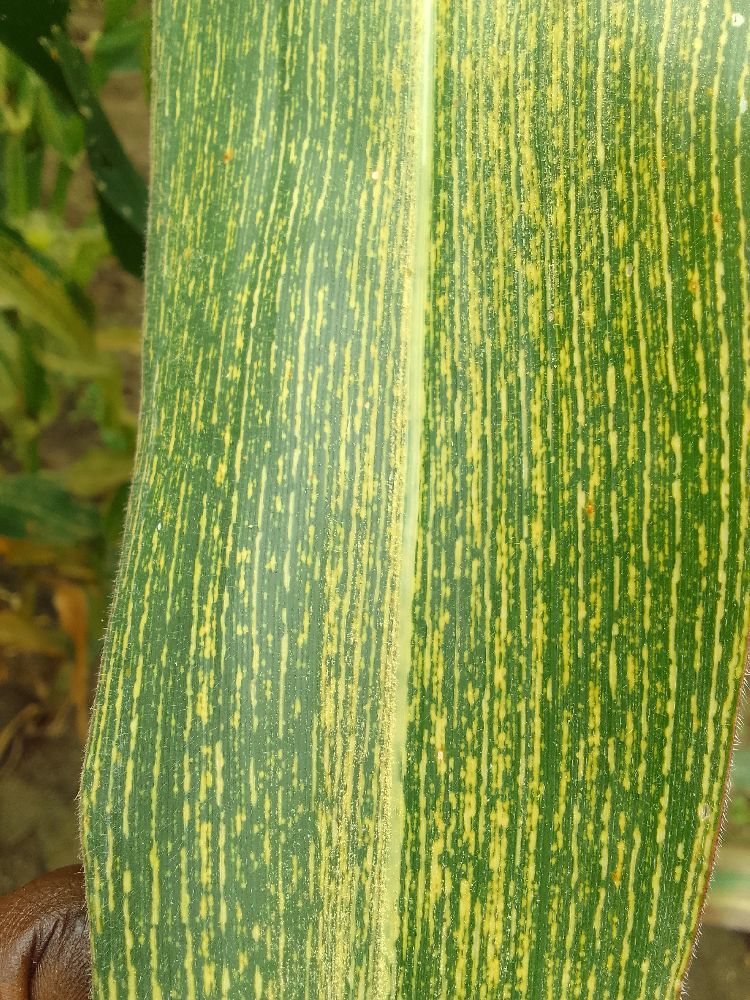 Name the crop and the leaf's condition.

maize, maize streak virus
